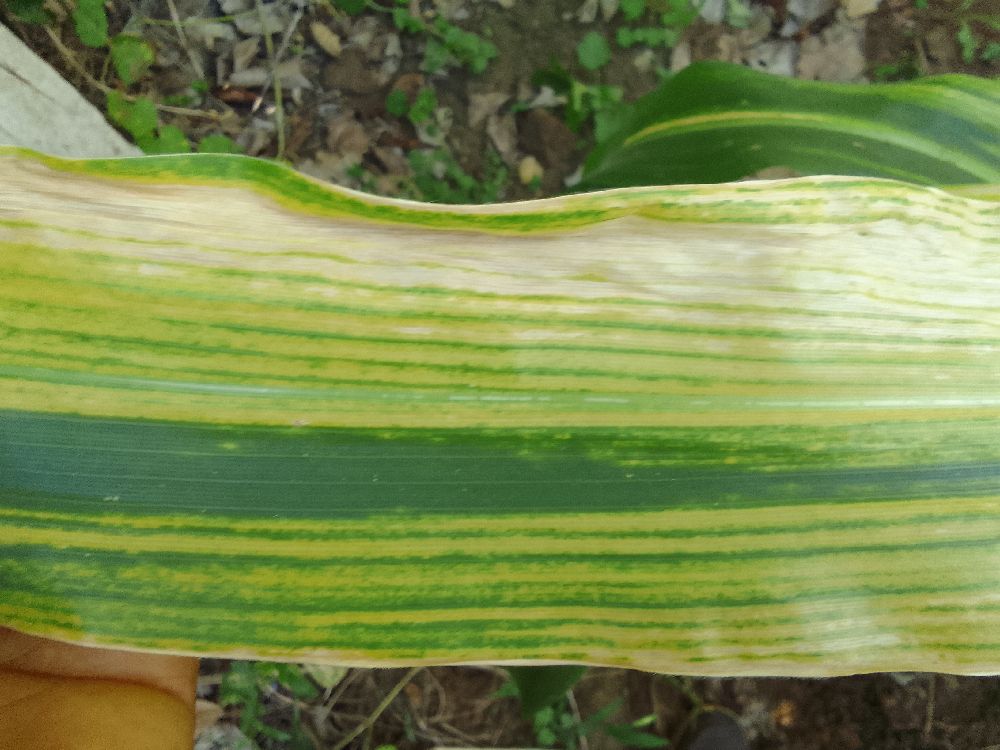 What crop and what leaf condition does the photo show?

maize, maize lethal necrosis
